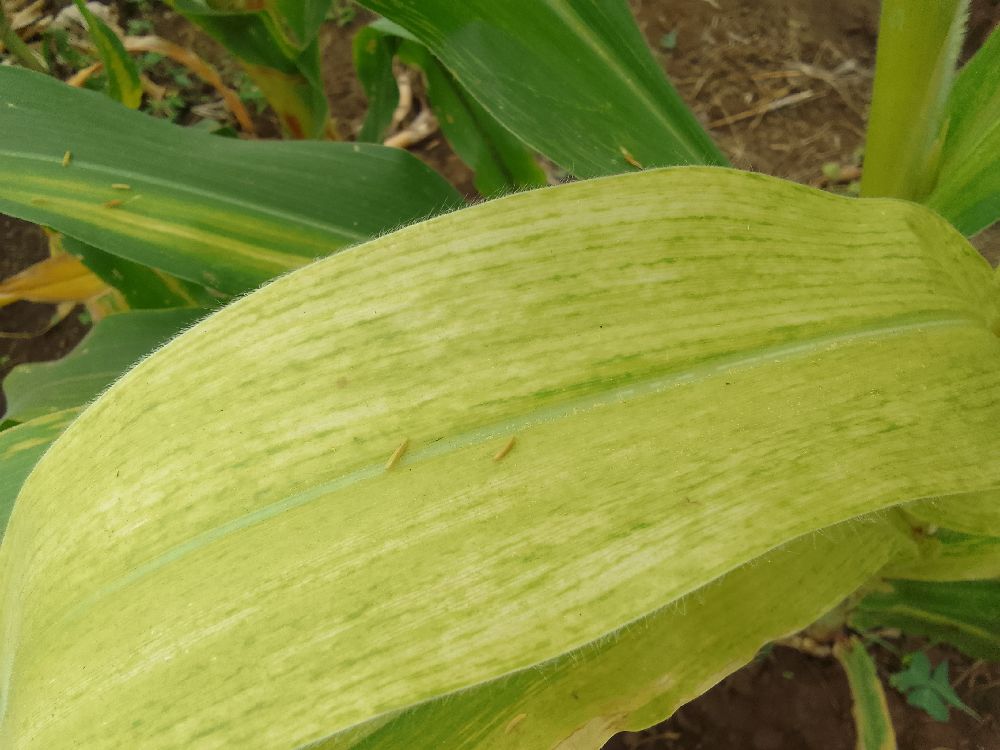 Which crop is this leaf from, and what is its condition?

maize, maize lethal necrosis
